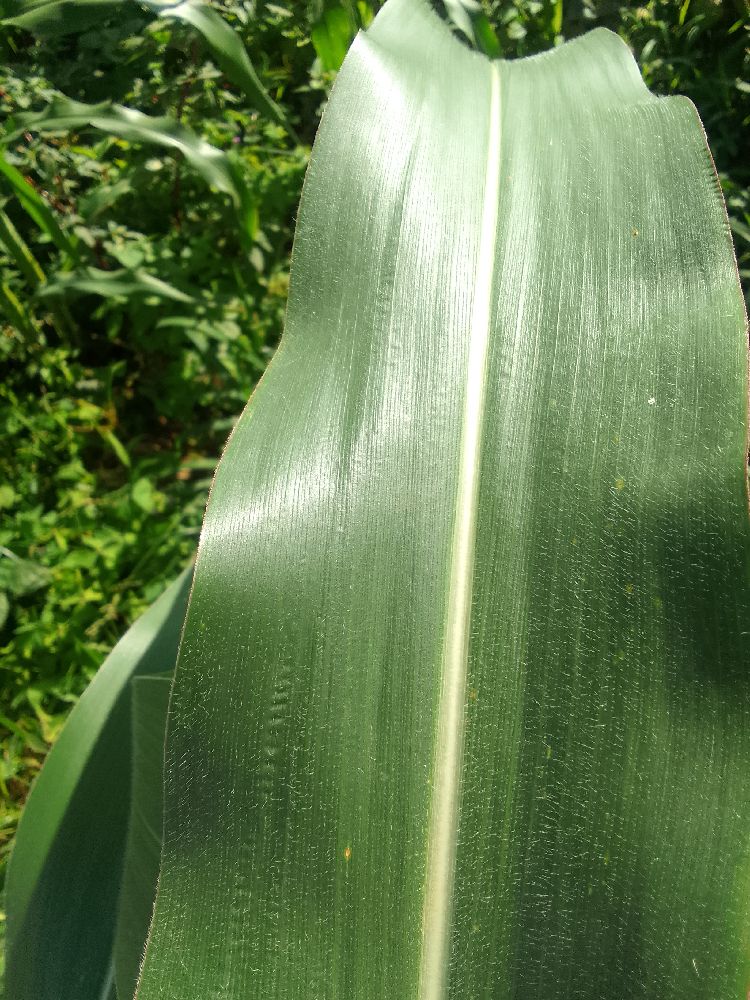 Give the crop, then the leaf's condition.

maize, healthy
